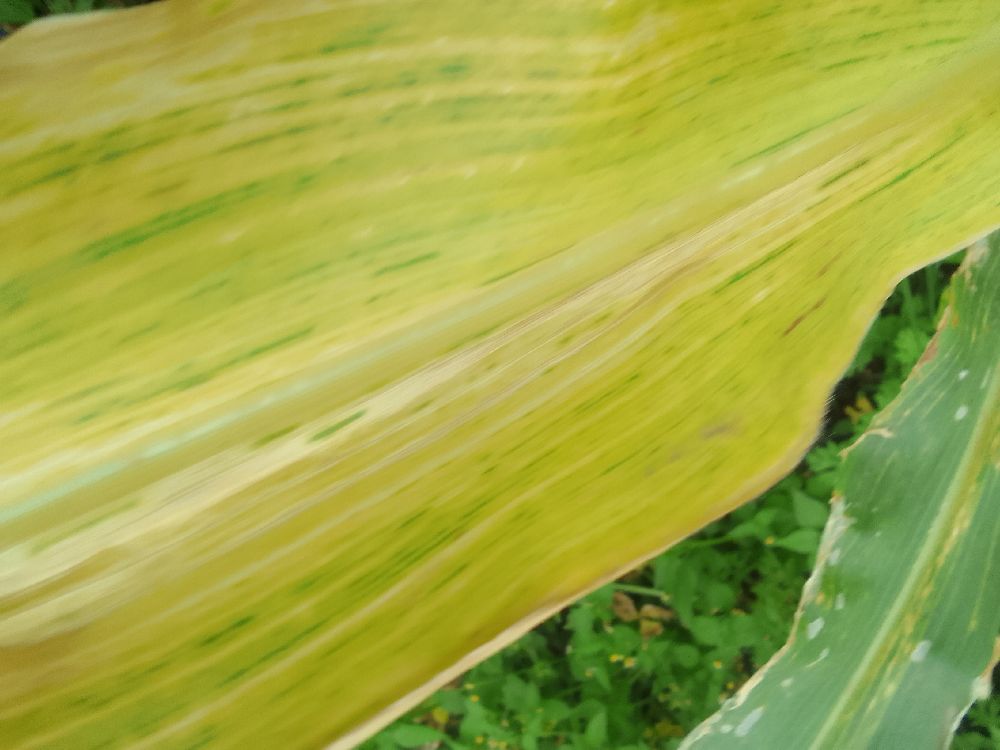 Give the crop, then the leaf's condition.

maize, maize lethal necrosis
